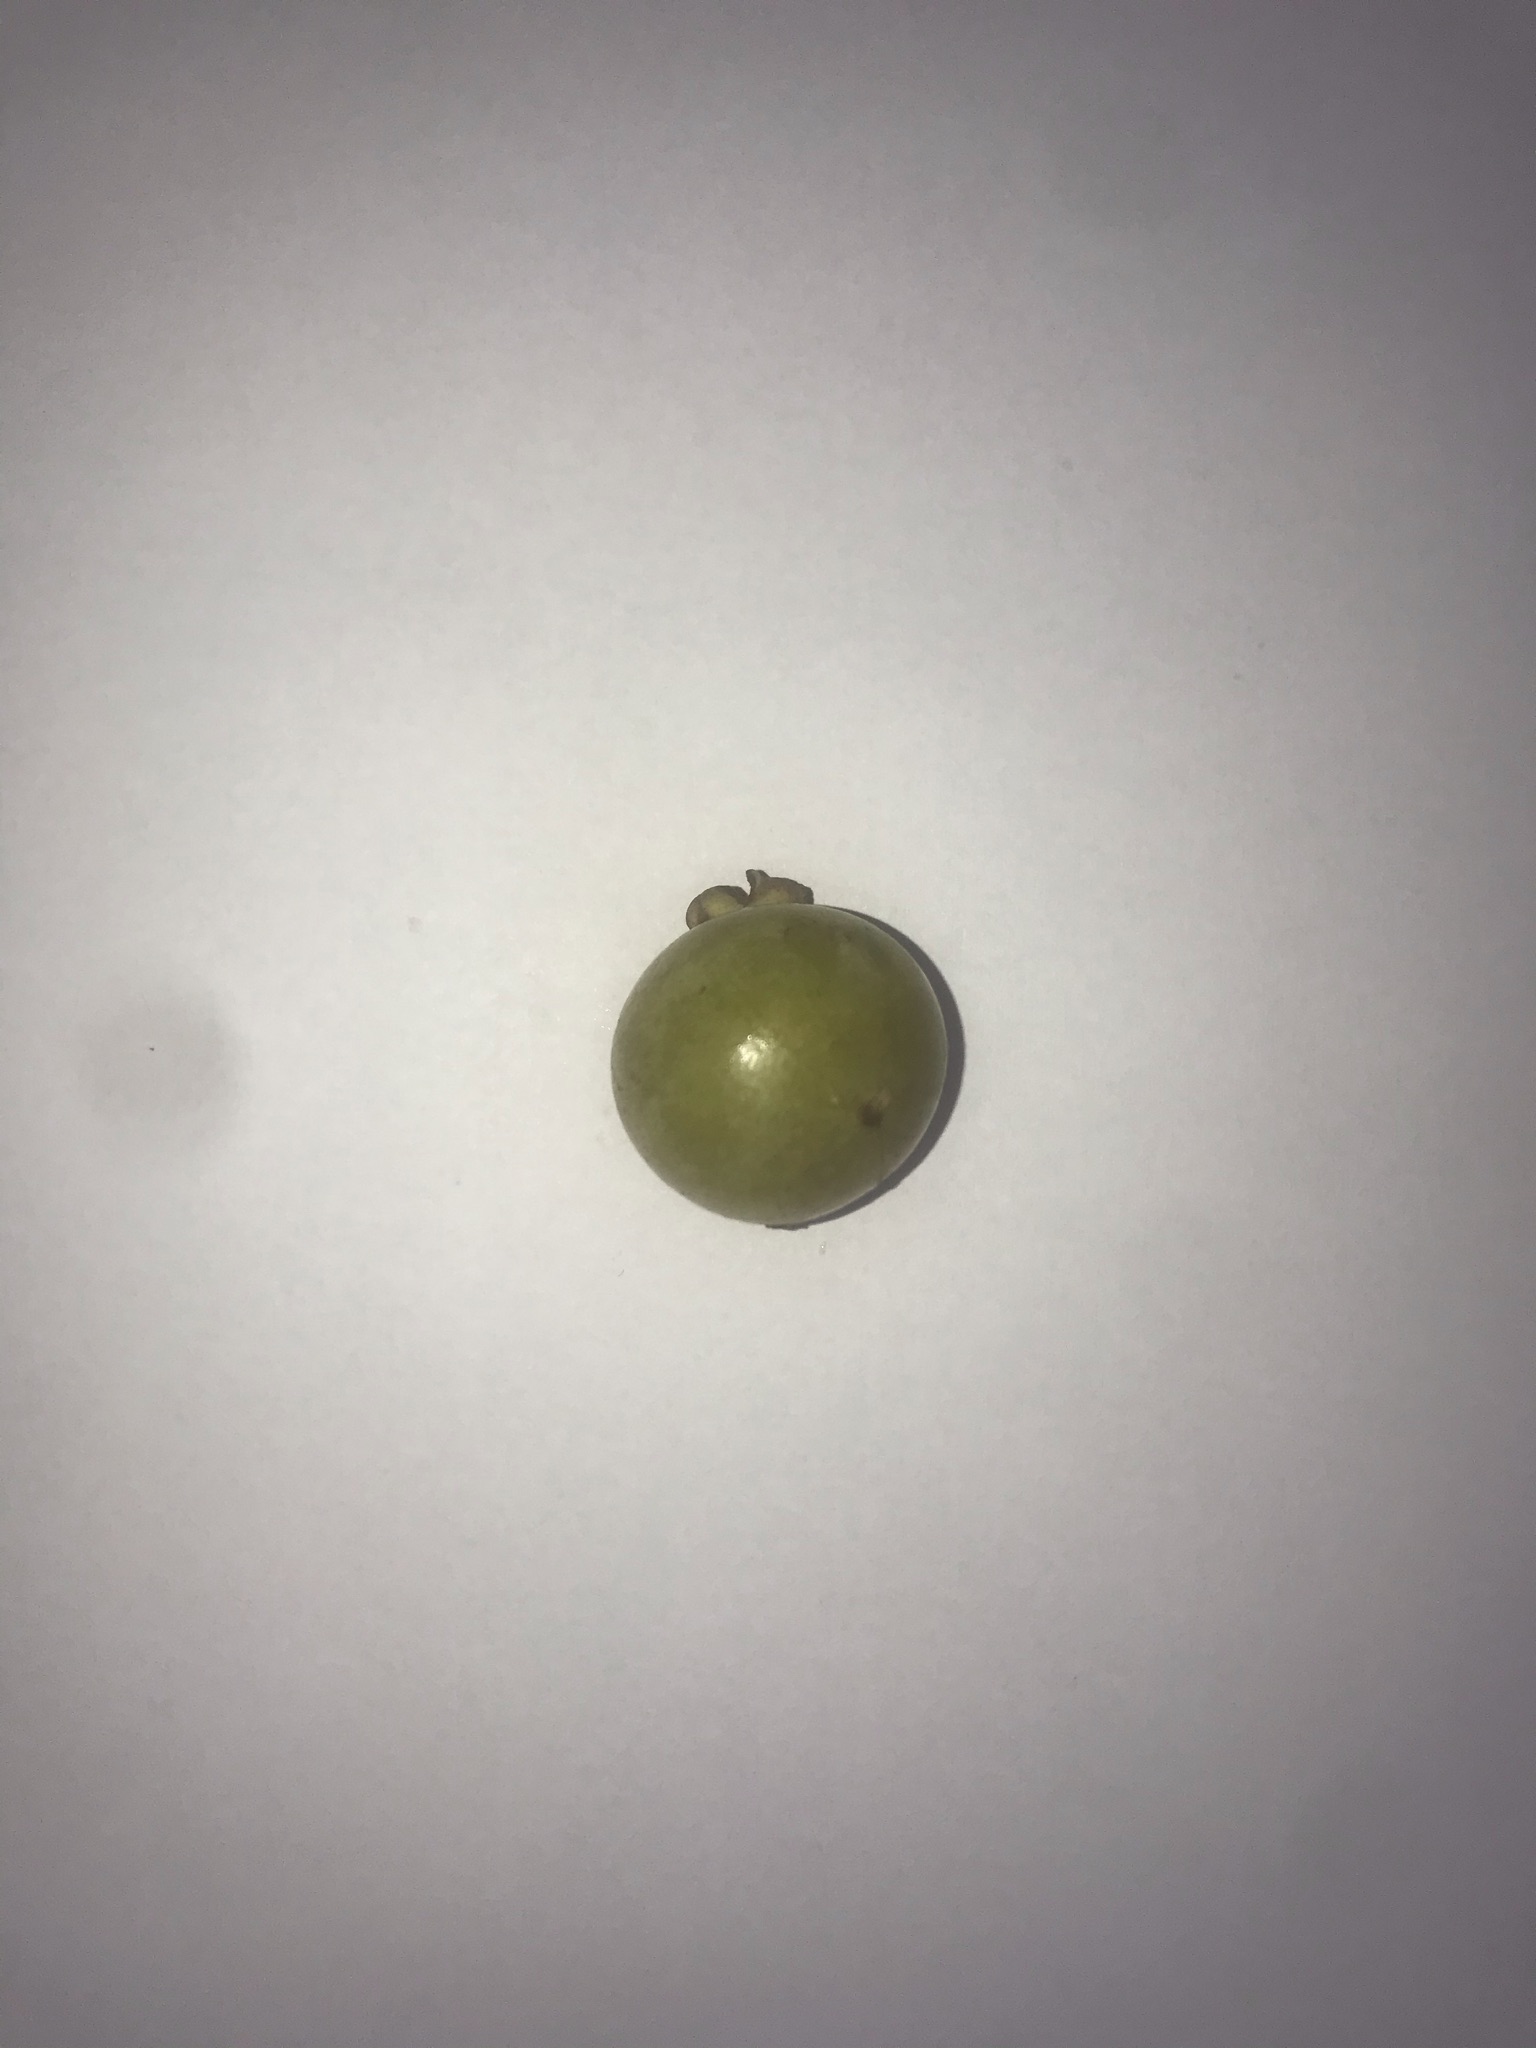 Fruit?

gabiroba
